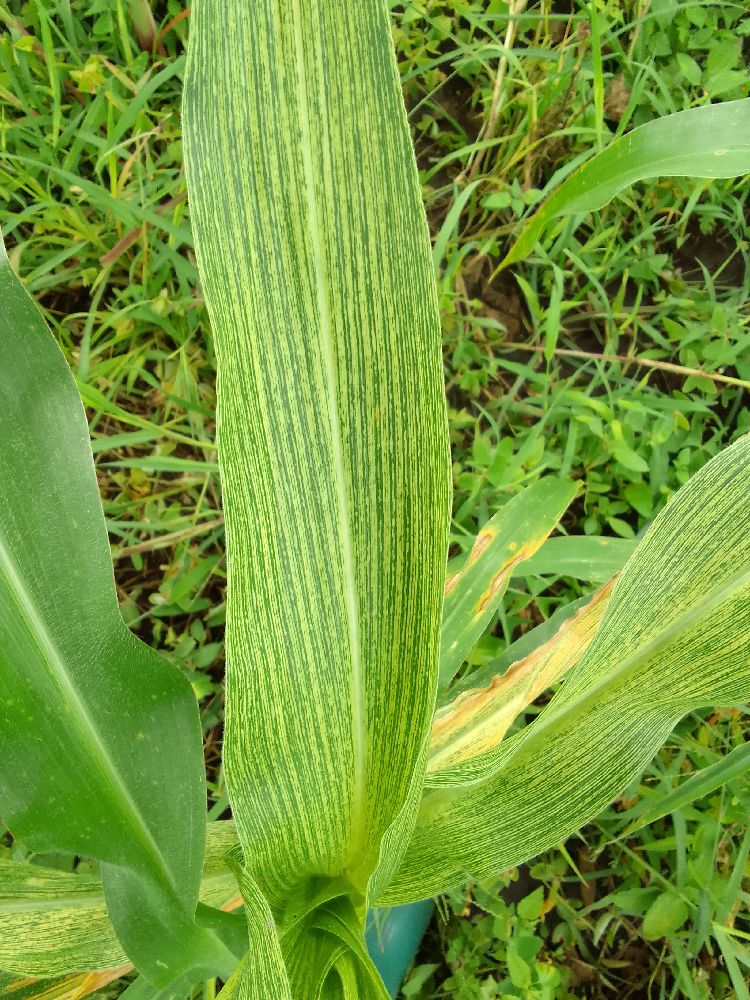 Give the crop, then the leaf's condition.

maize, maize streak virus
